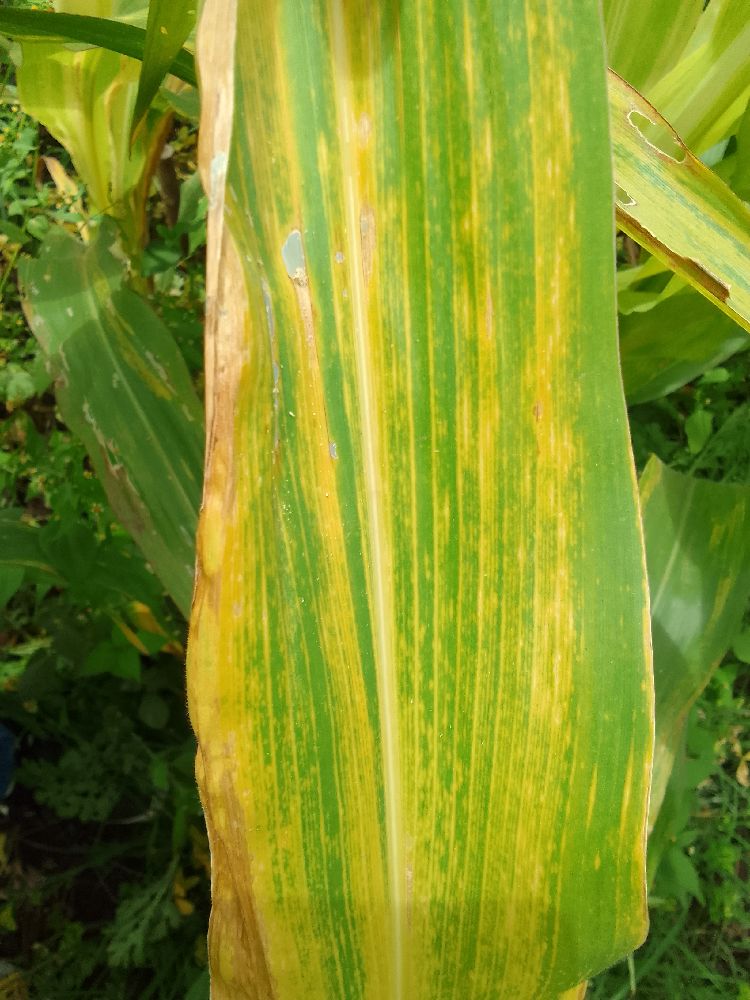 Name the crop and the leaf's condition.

maize, maize lethal necrosis
